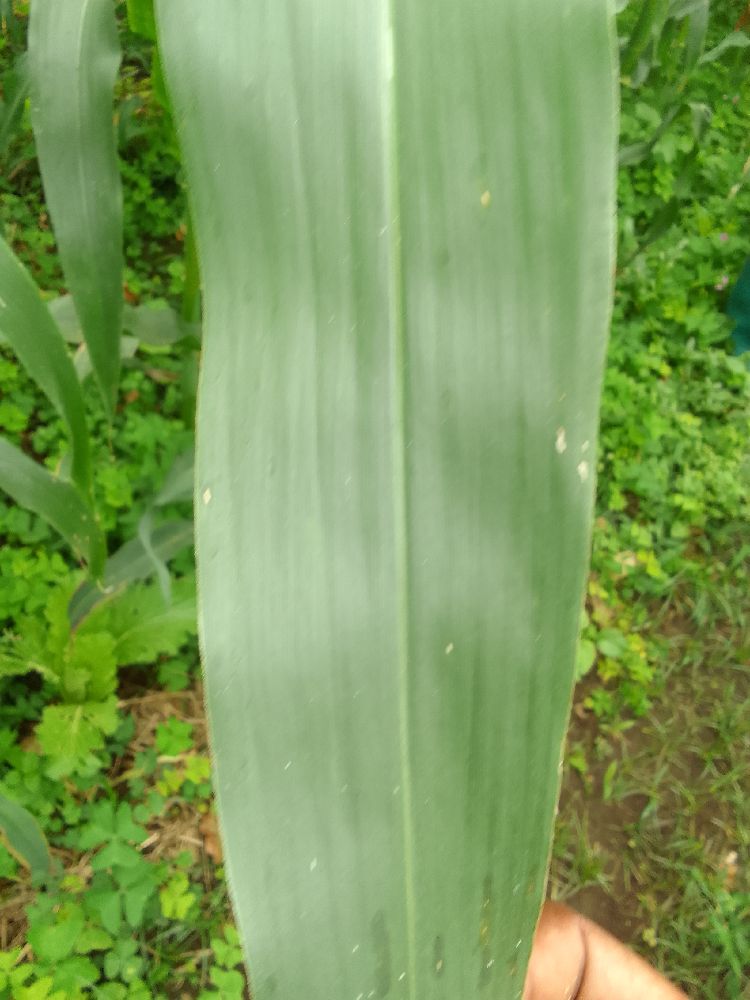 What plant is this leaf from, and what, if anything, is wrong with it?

maize, healthy
